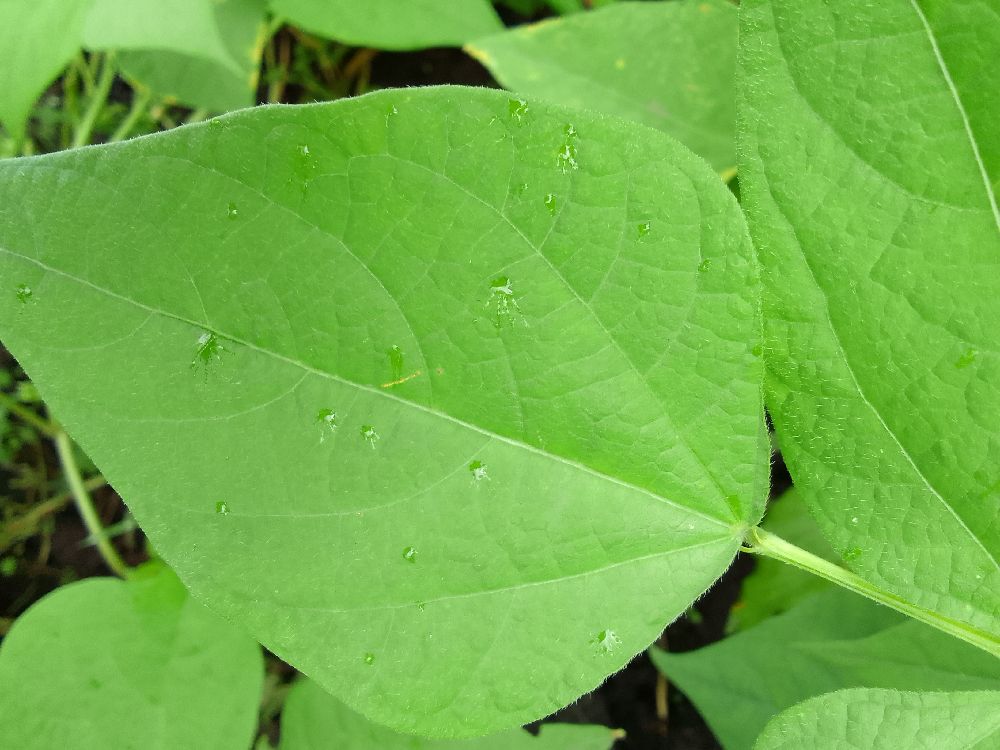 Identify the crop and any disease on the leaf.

common bean, healthy
